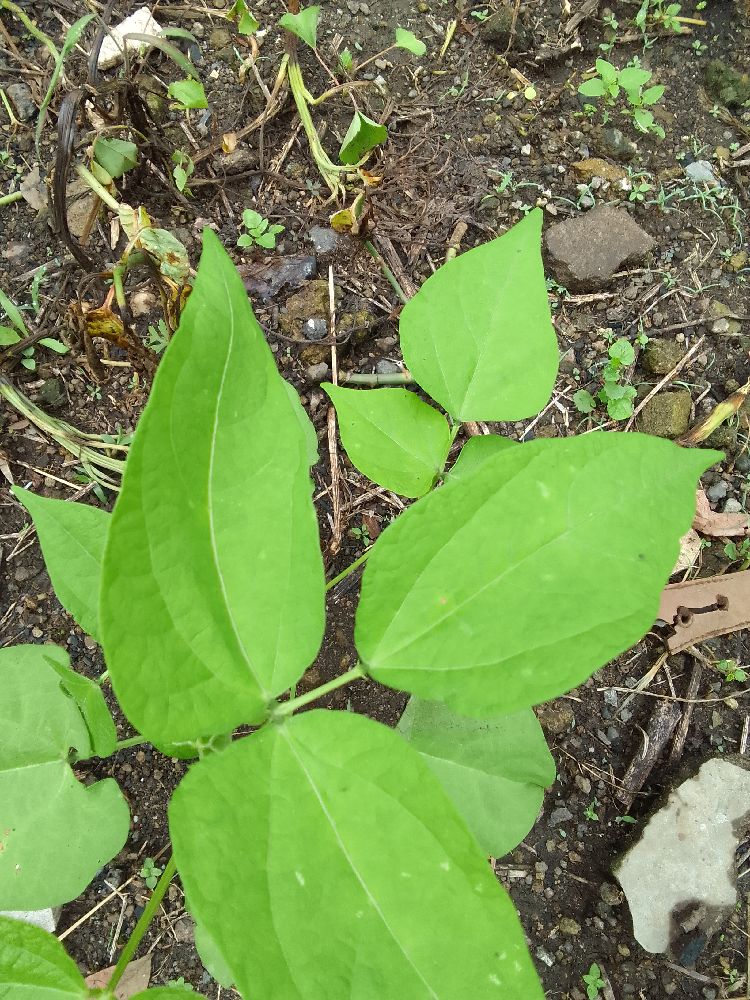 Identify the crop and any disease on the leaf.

common bean, healthy
